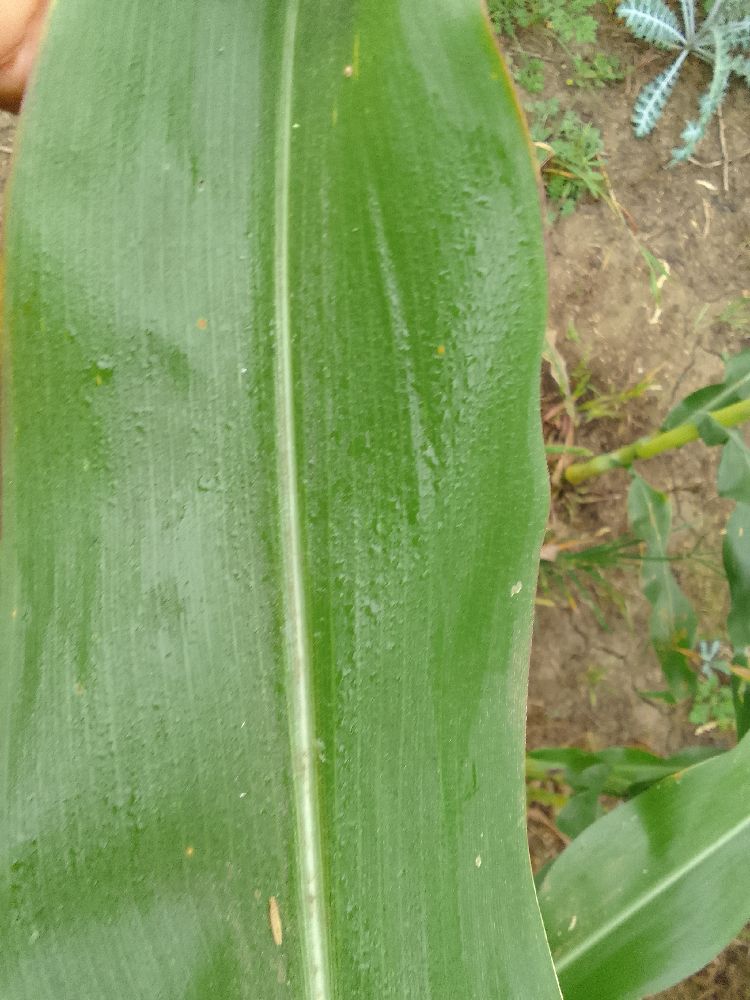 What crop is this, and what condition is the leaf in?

maize, healthy
